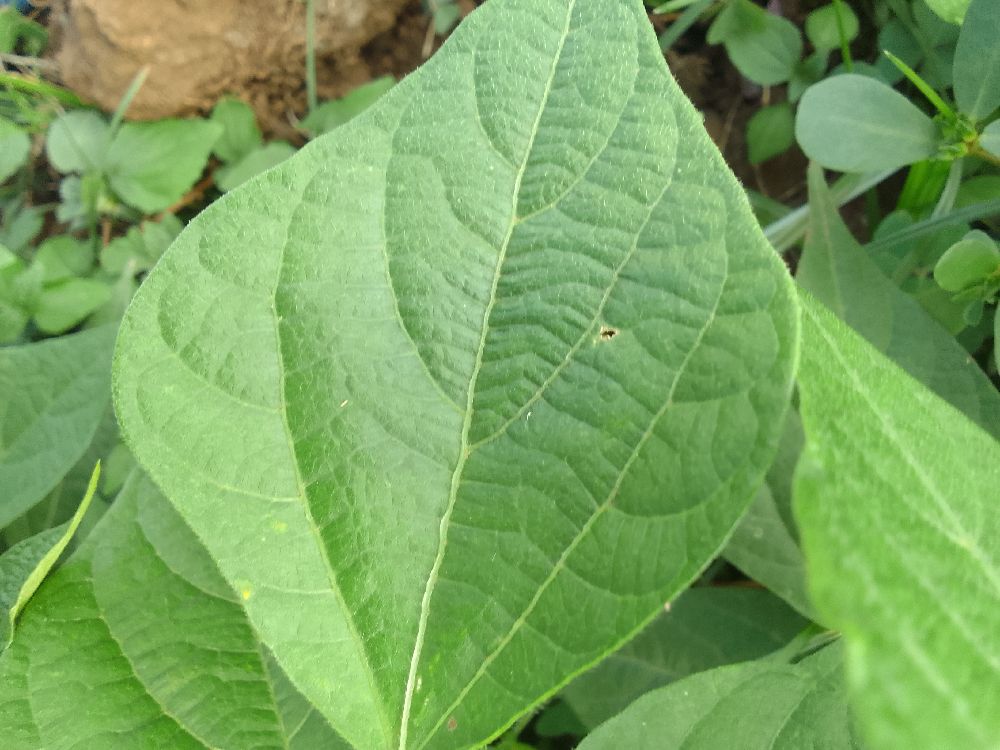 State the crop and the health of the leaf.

common bean, healthy
